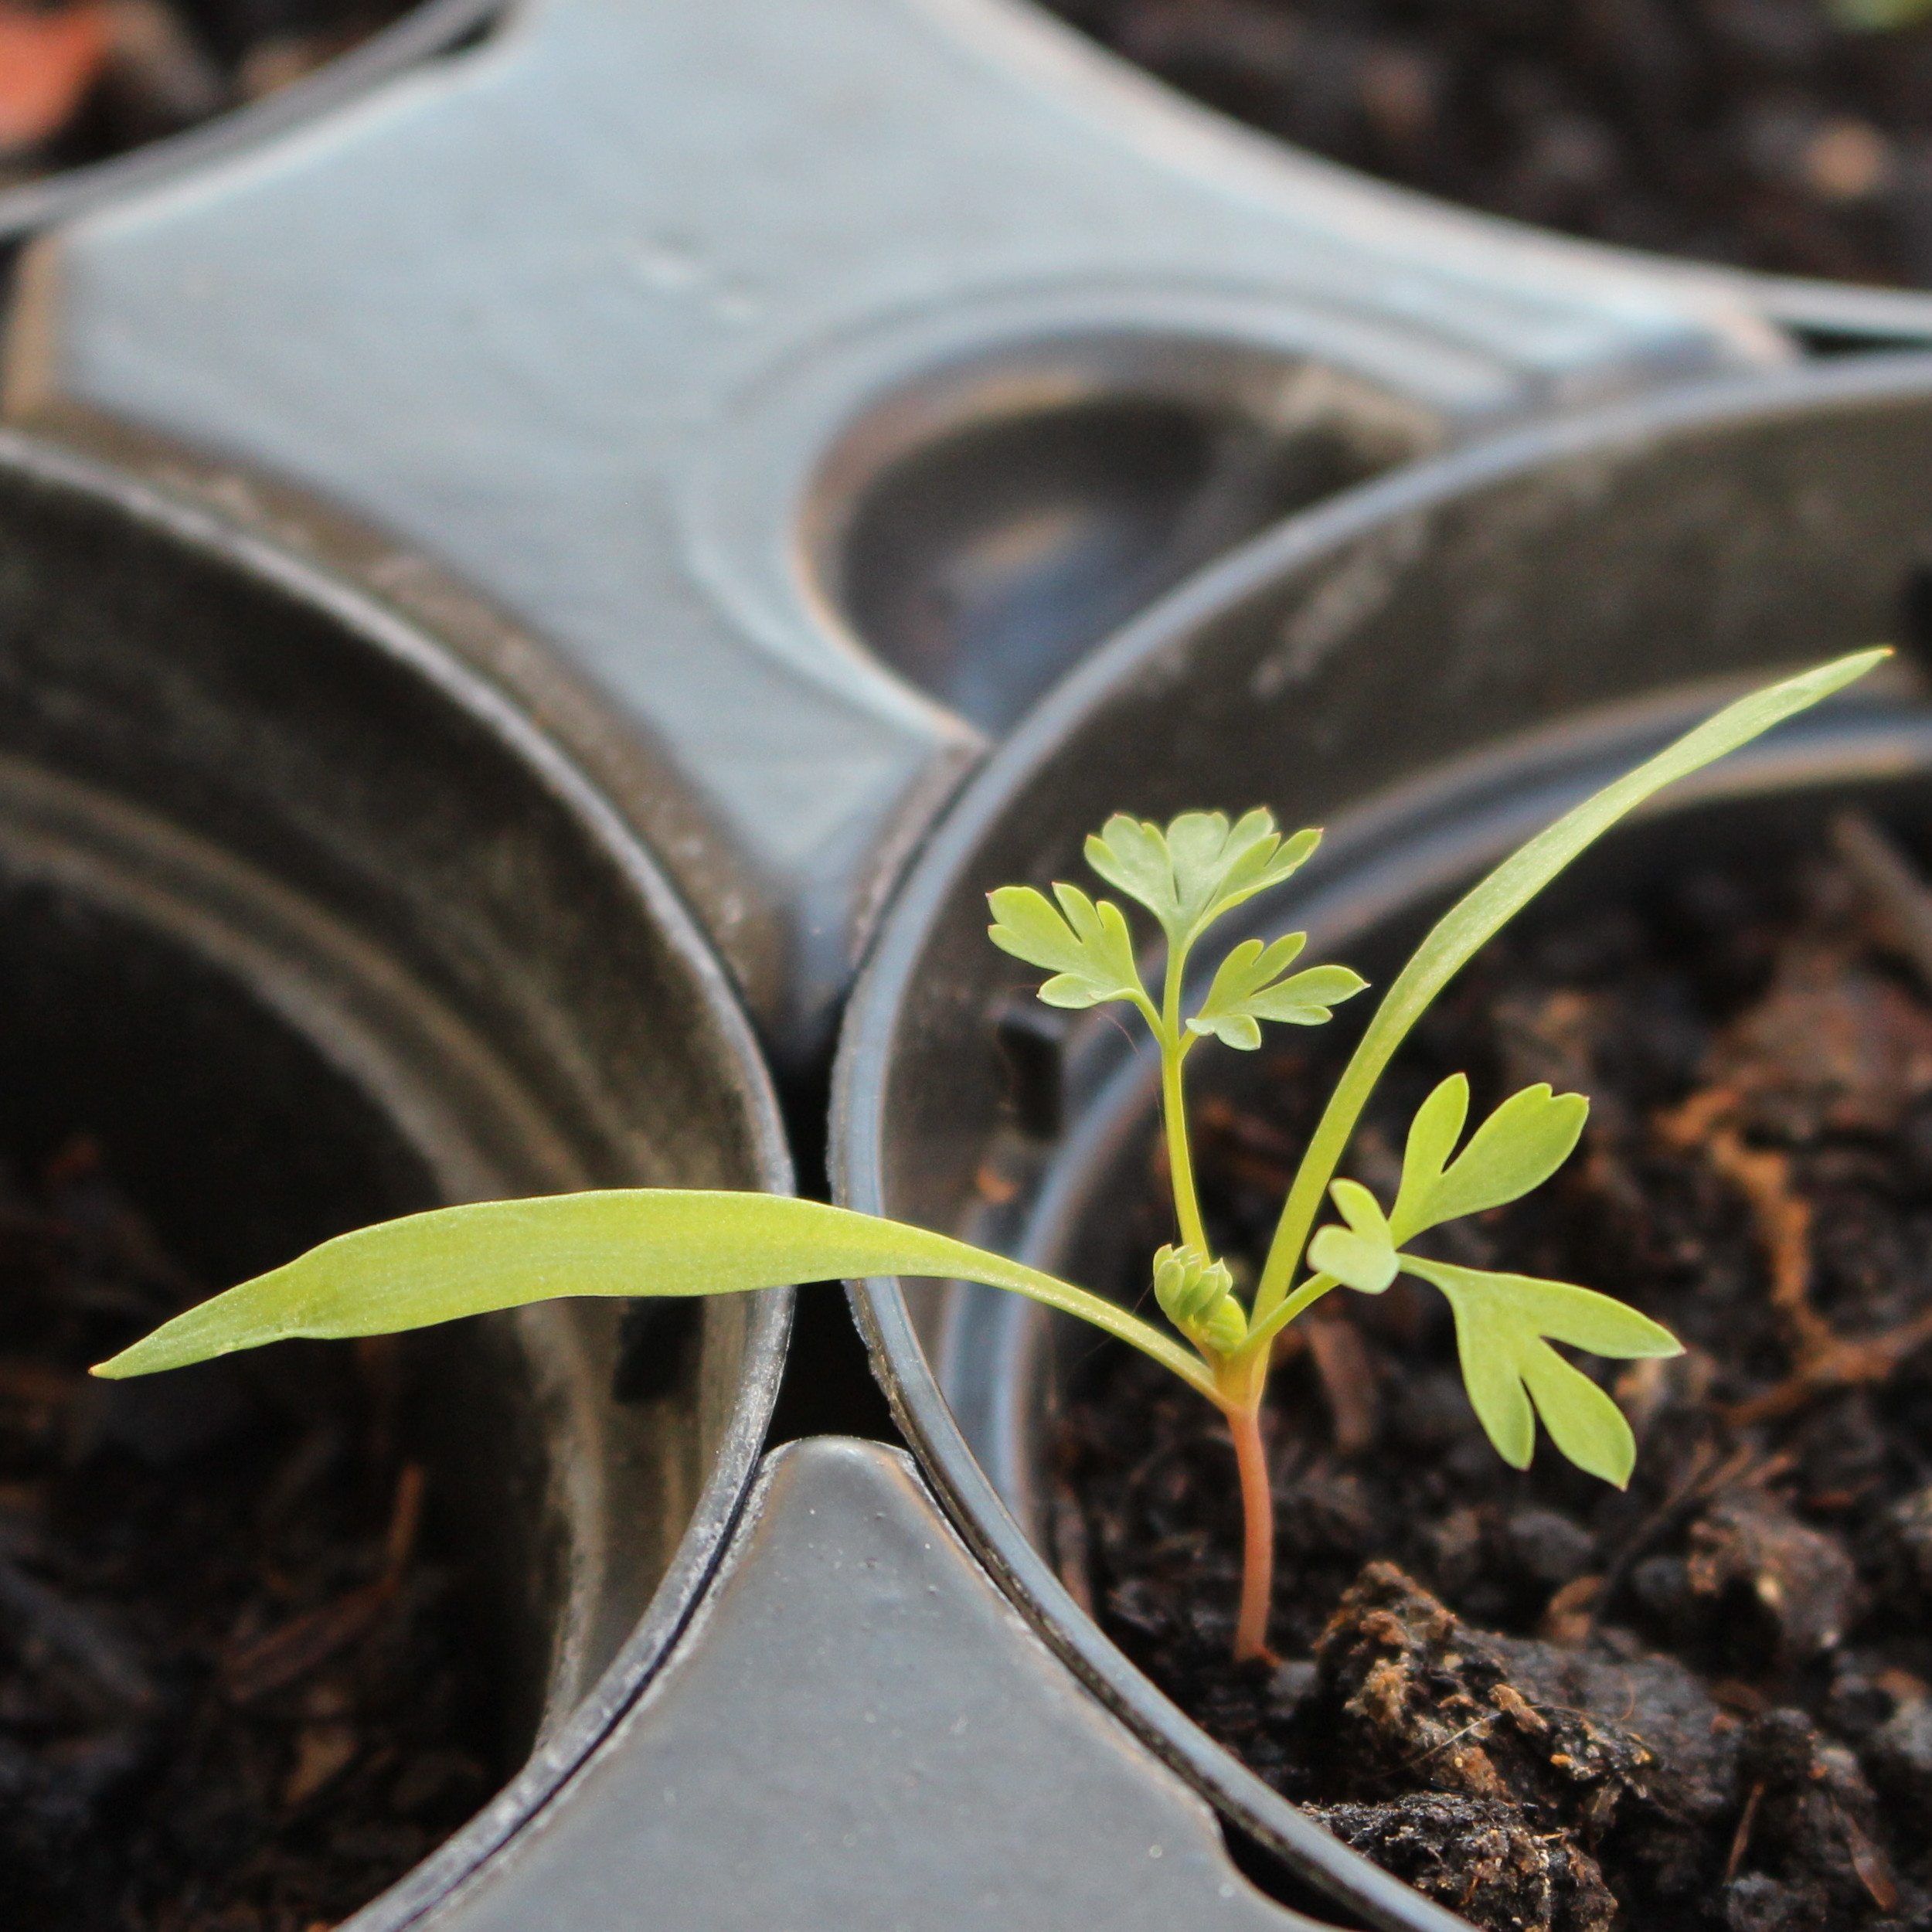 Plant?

Fumaria officinalis
